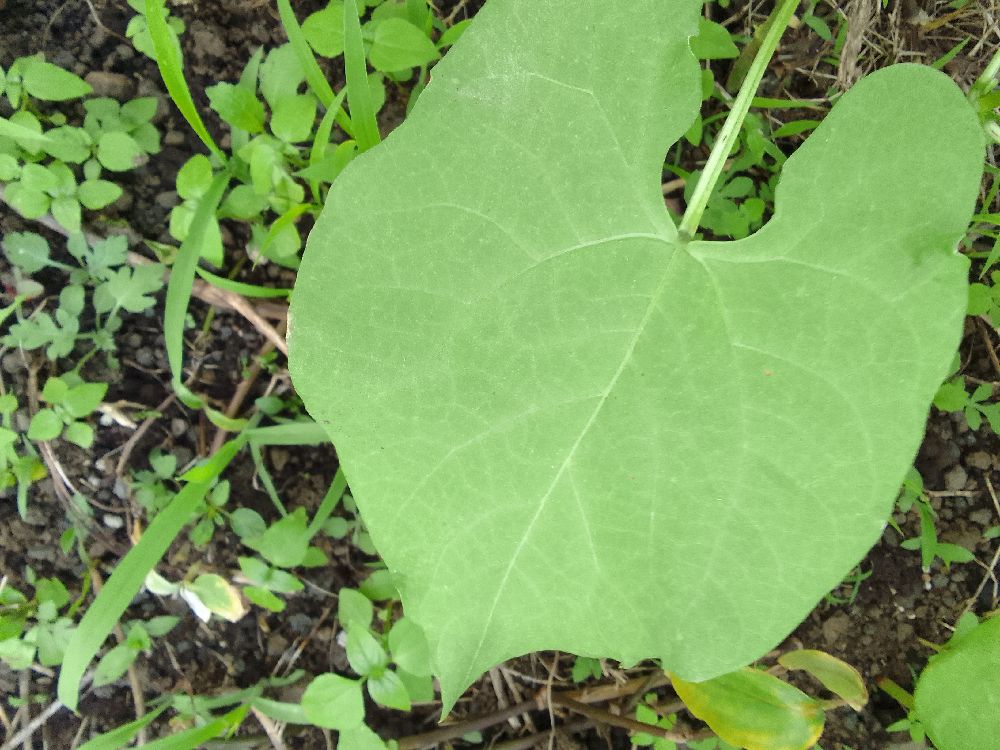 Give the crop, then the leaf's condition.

common bean, healthy
